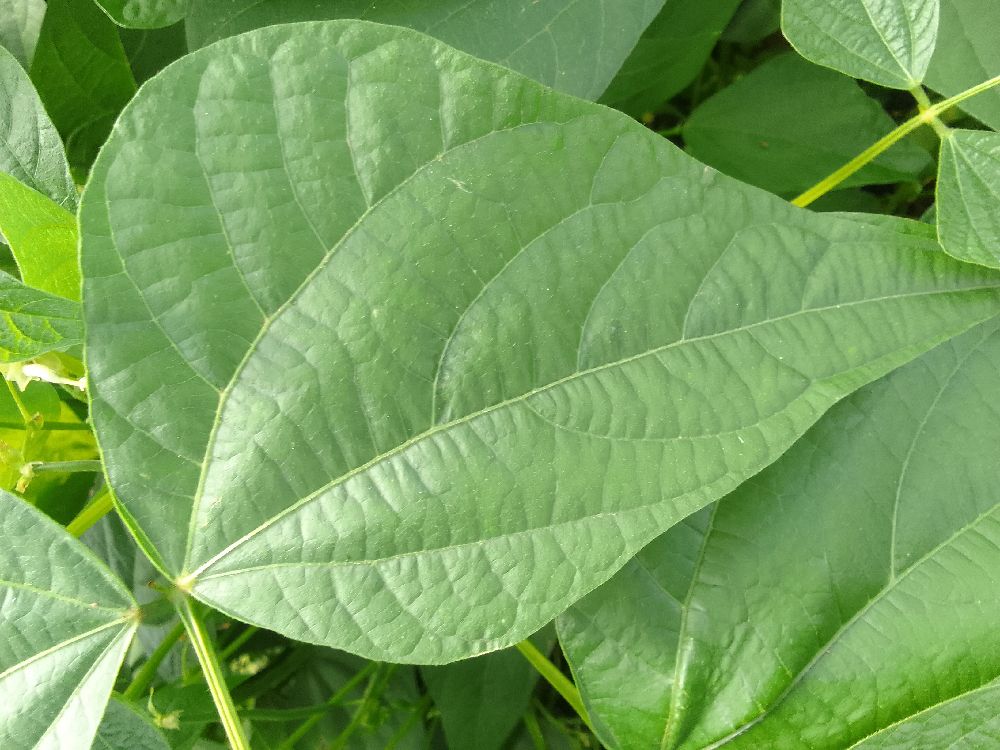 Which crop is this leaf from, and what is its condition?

common bean, healthy
